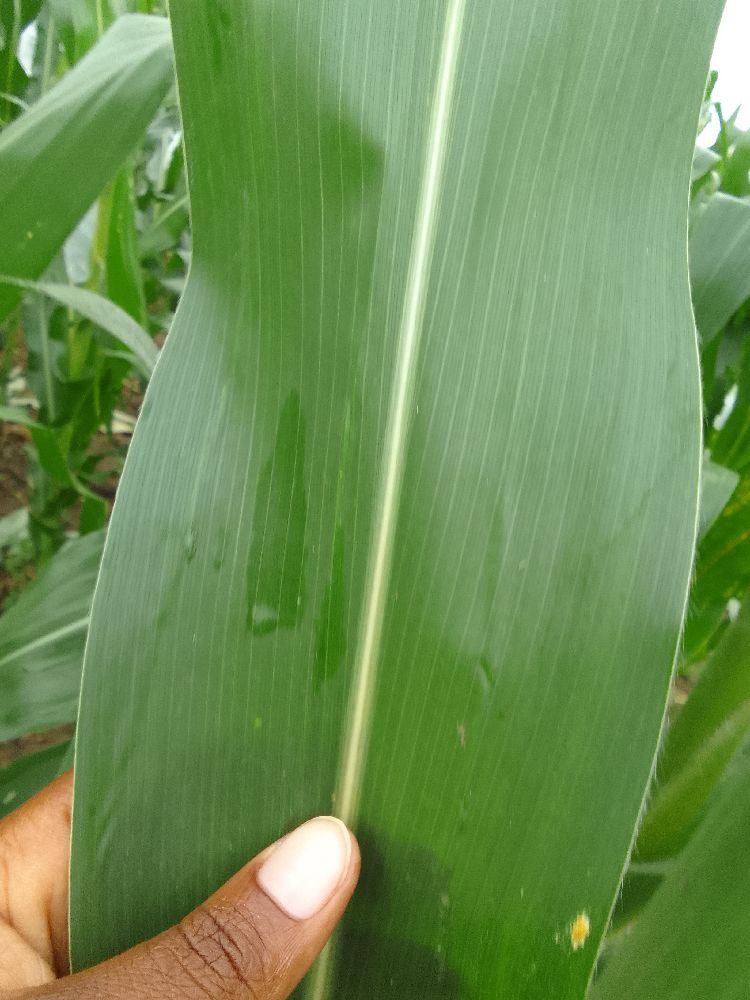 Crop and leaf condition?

maize, healthy
